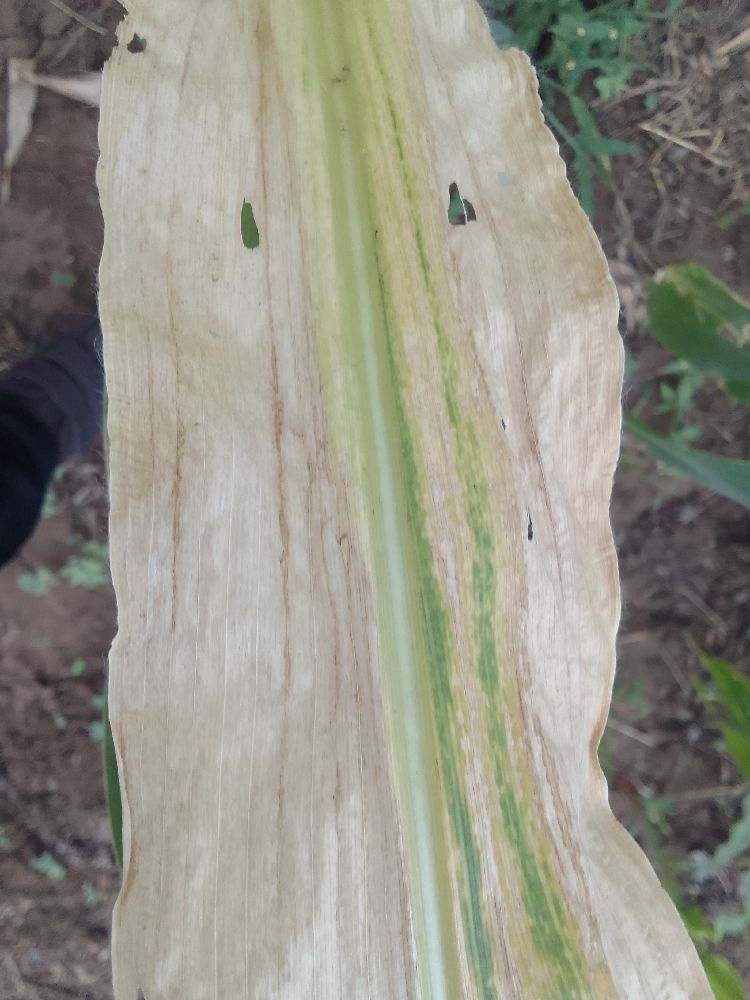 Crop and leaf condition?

maize, maize lethal necrosis
